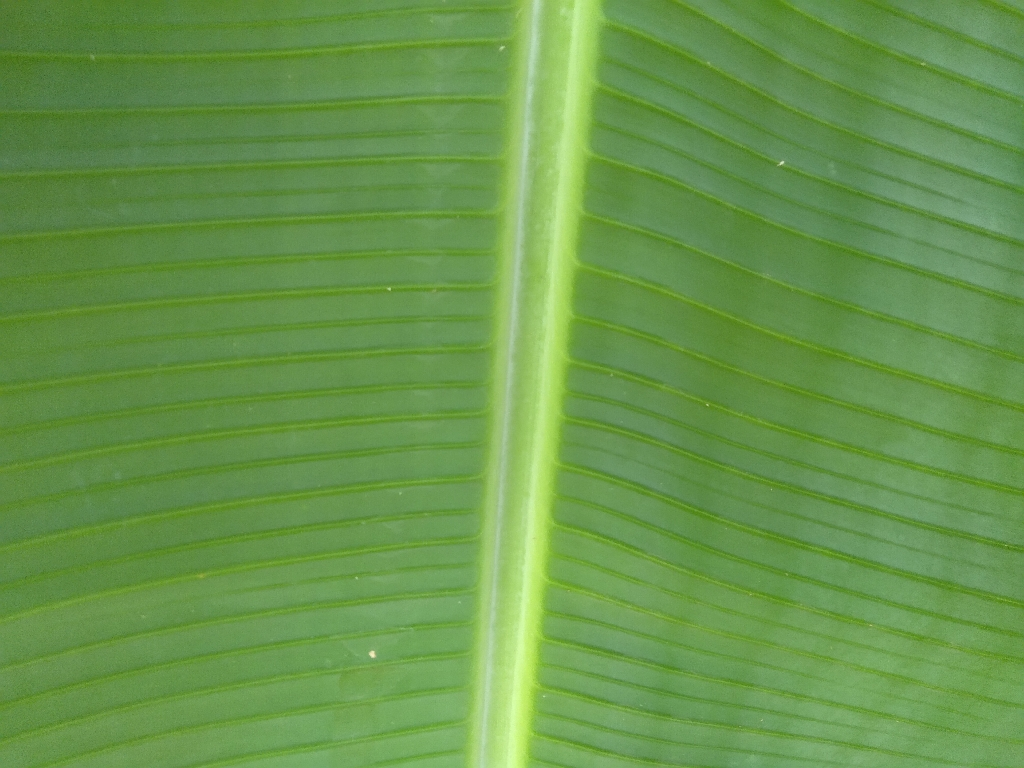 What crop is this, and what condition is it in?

banana, healthy
